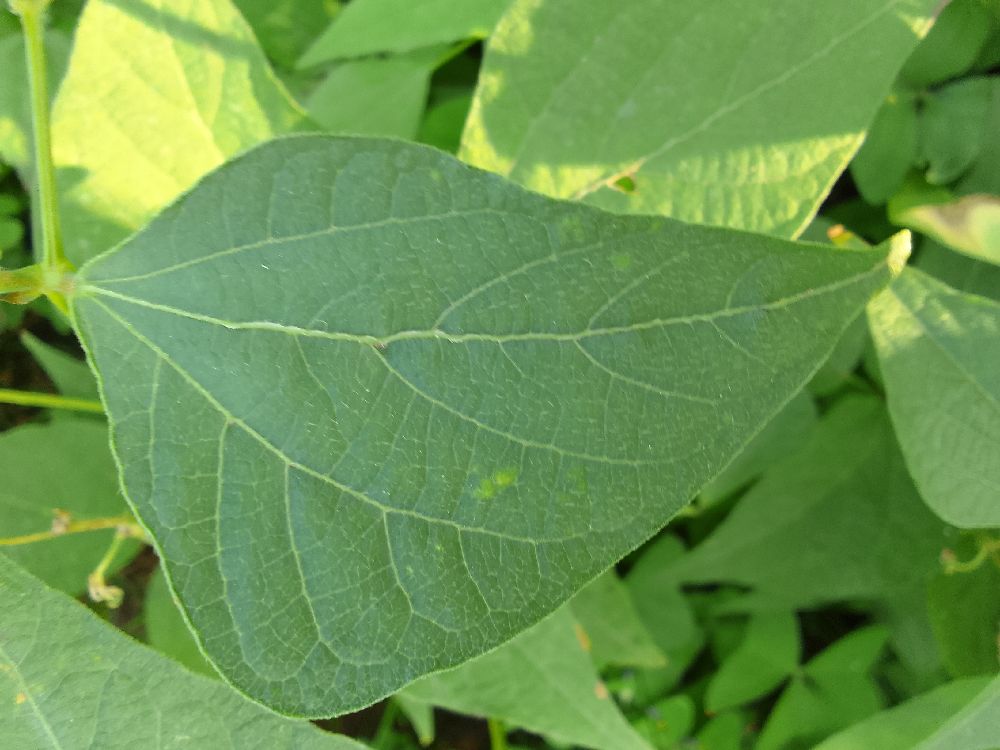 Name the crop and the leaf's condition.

common bean, healthy
